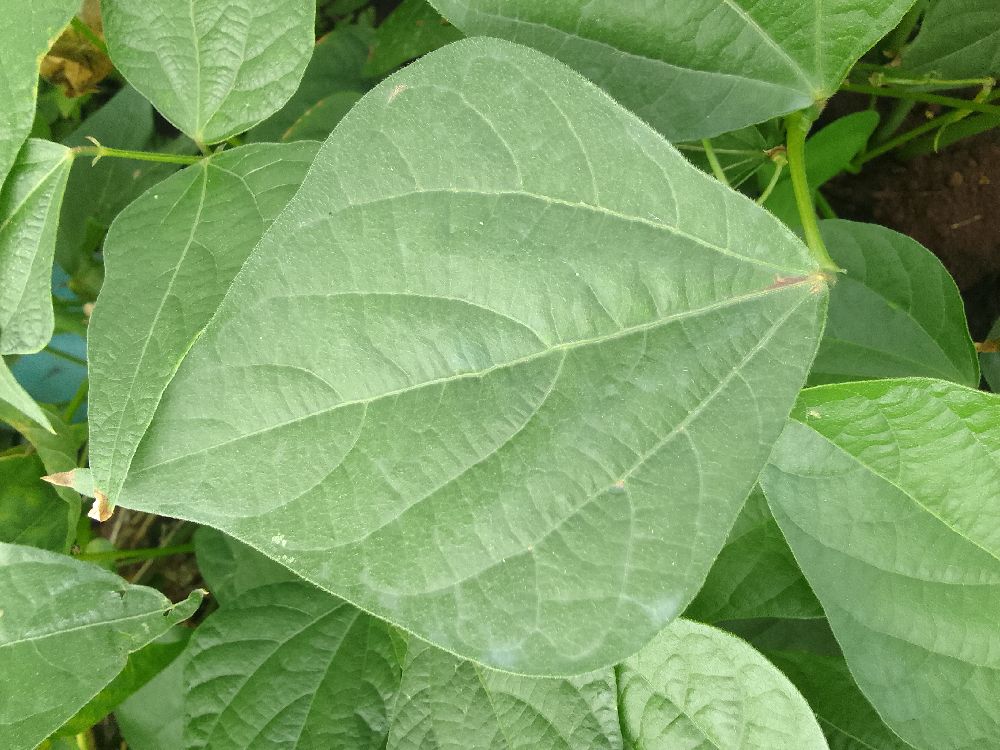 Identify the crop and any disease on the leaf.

common bean, healthy
